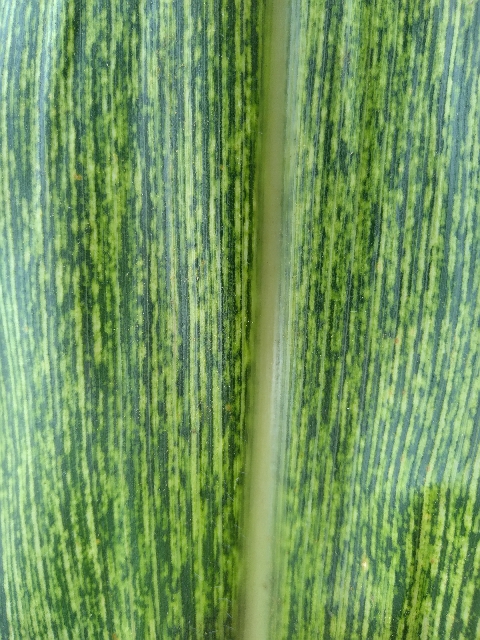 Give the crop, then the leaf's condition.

maize, maize streak virus
